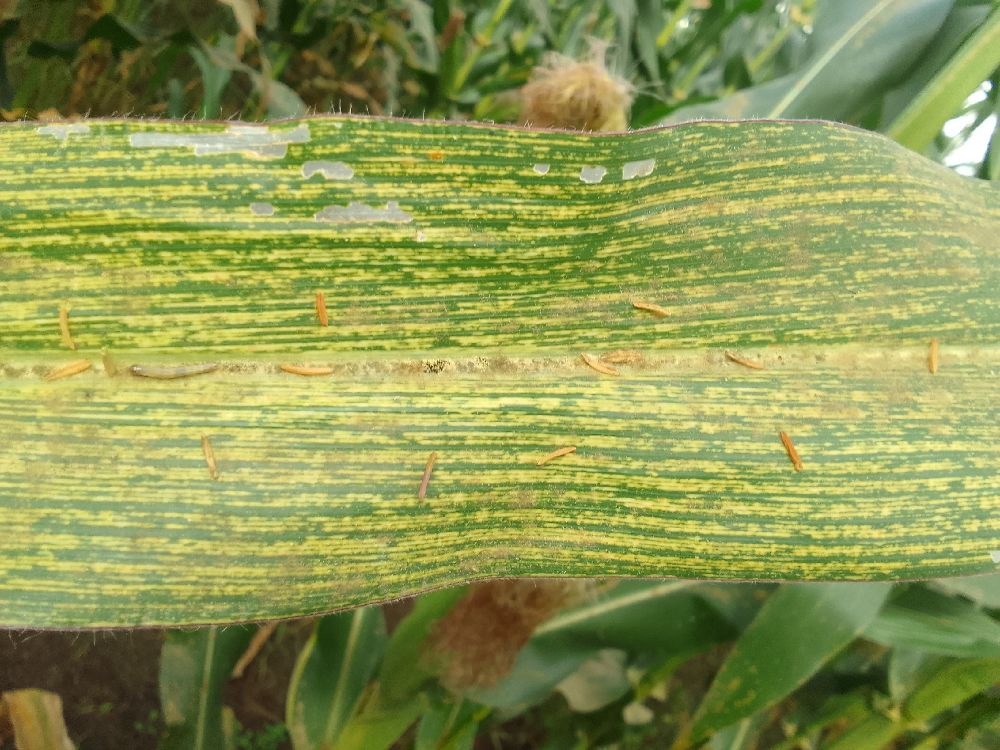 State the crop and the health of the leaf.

maize, maize streak virus
